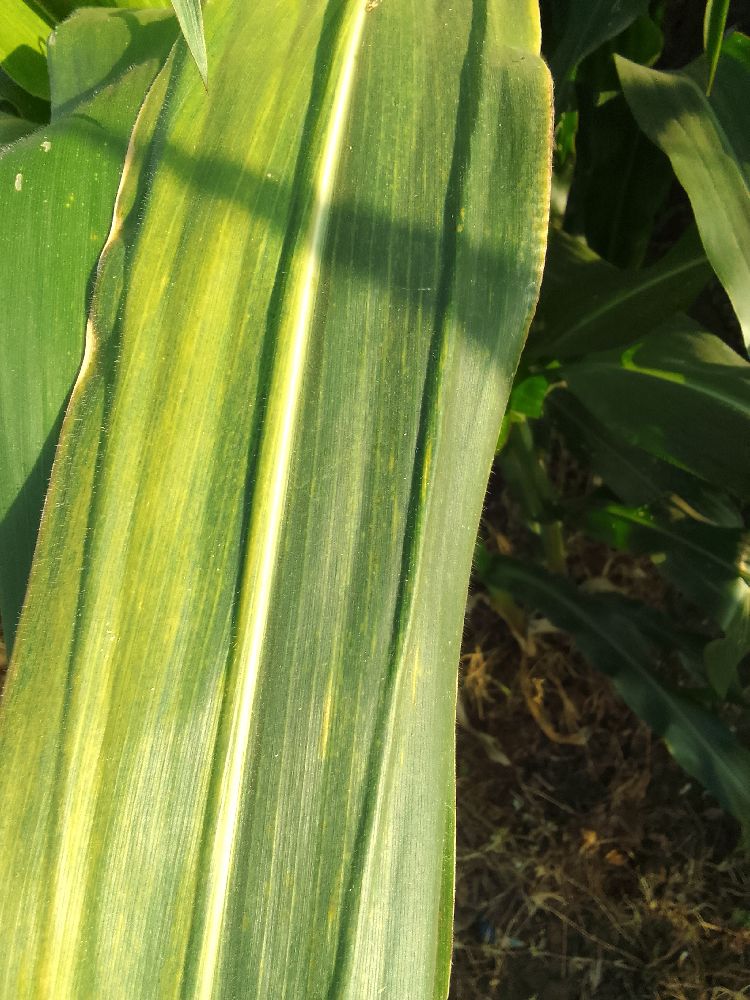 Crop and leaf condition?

maize, maize lethal necrosis
